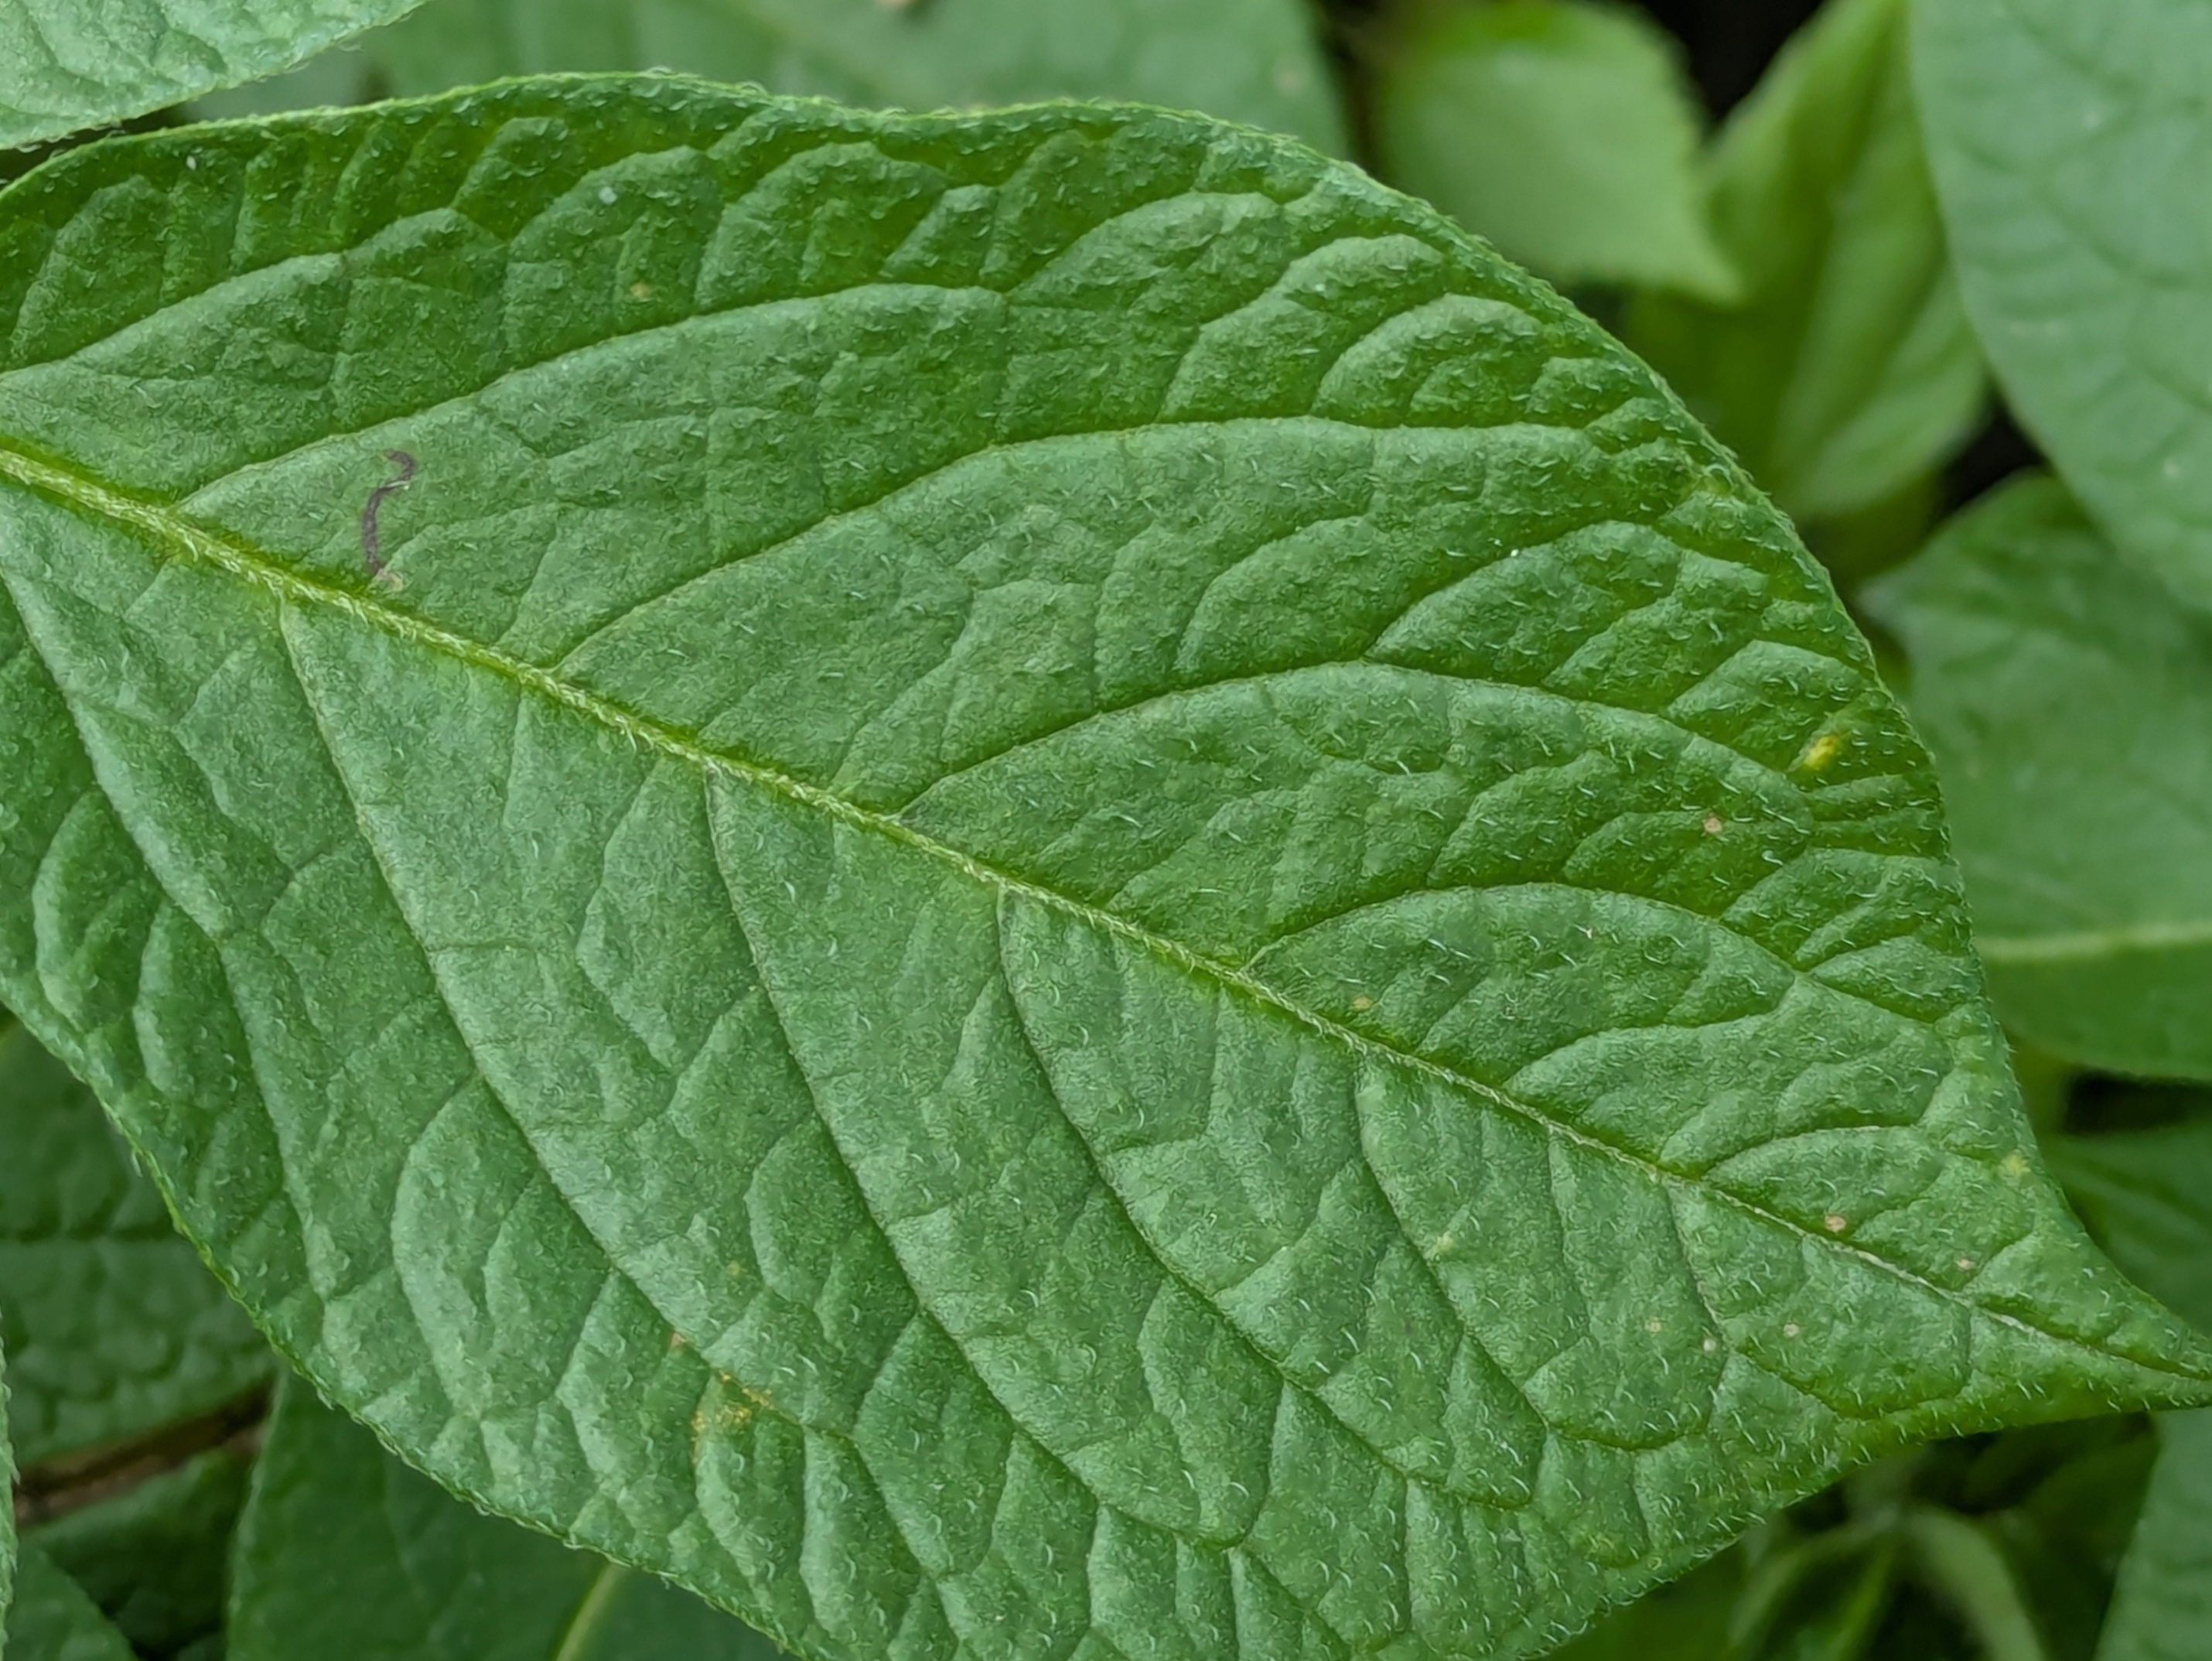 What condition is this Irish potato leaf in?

healthy
